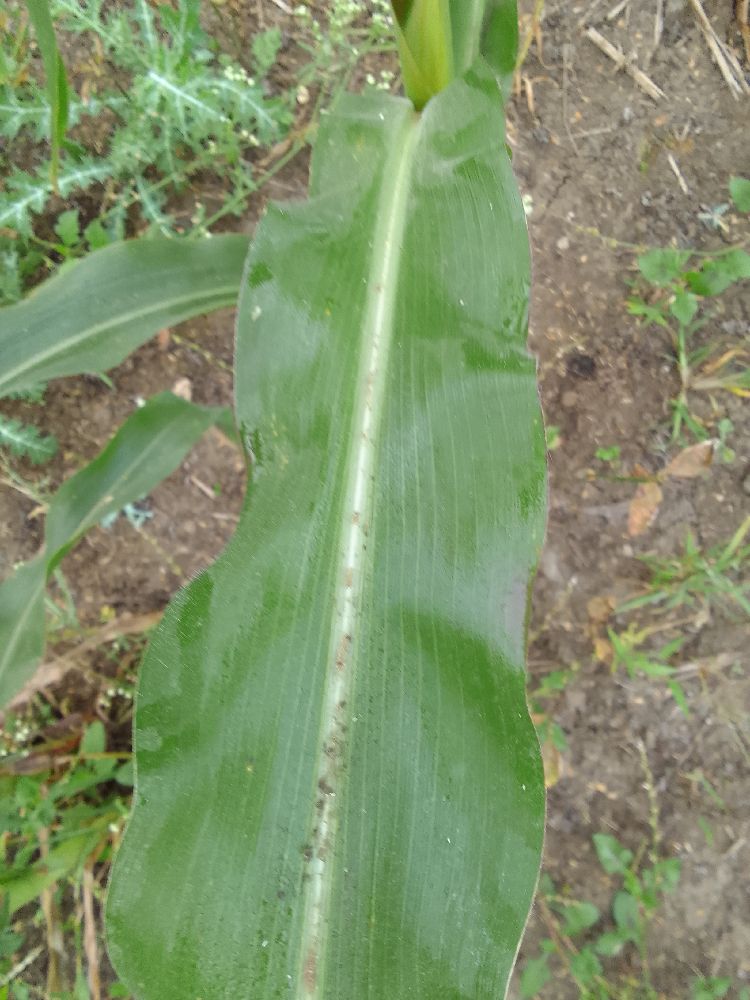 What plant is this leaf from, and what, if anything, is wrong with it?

maize, healthy
